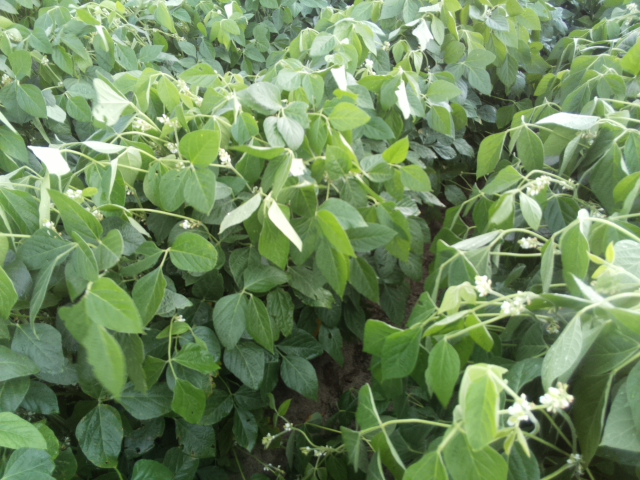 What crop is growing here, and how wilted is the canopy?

soybean, slight leaflet or petiole turgor loss in upper canopy
